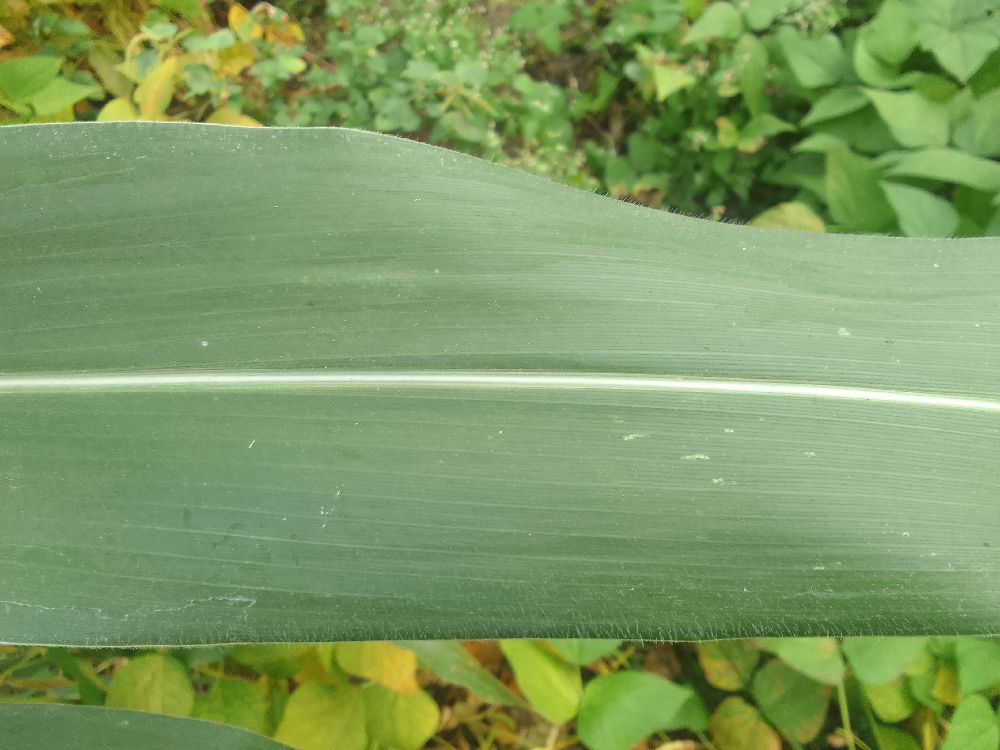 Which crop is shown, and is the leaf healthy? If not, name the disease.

maize, healthy
